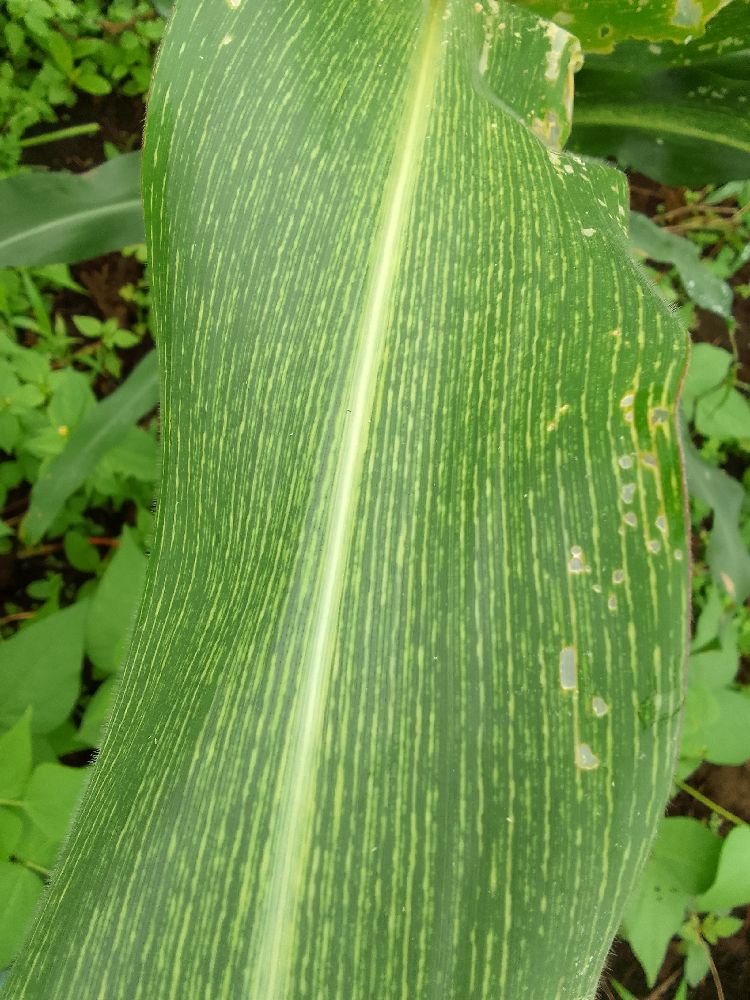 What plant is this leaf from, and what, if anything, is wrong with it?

maize, maize streak virus
